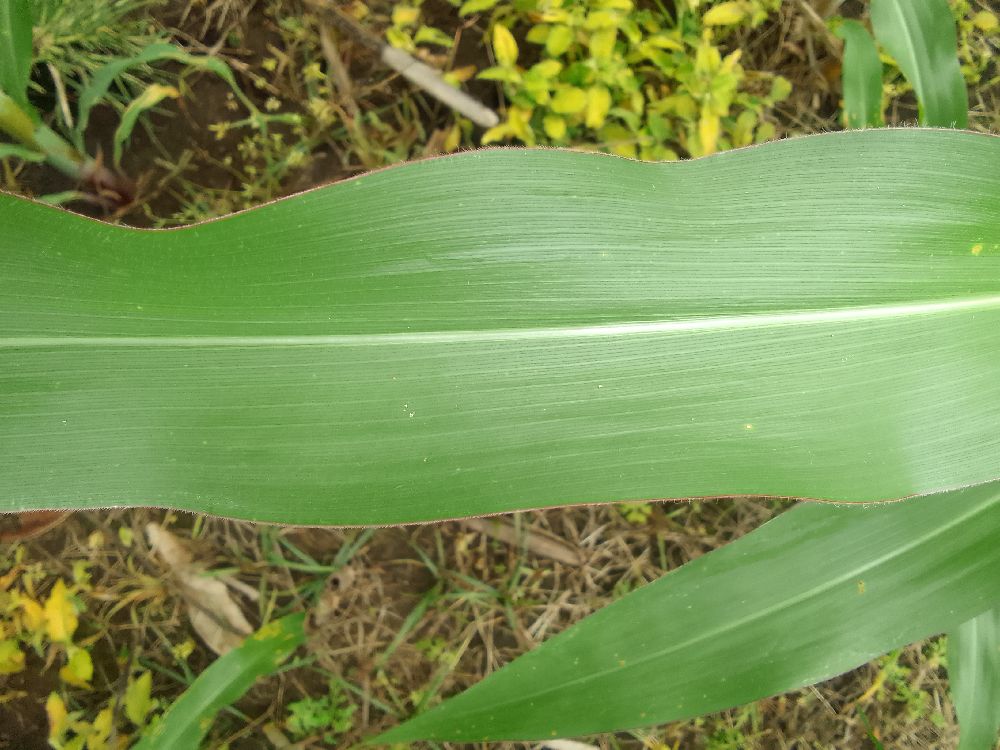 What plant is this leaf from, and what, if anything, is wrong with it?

maize, healthy
